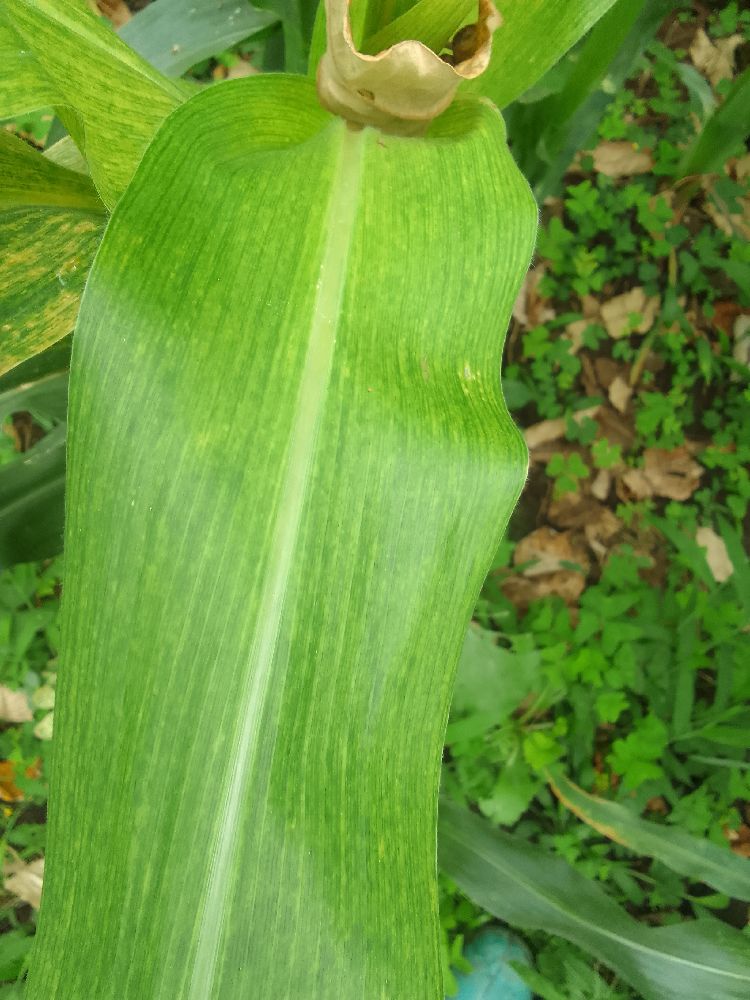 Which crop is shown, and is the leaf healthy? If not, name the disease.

maize, maize lethal necrosis
